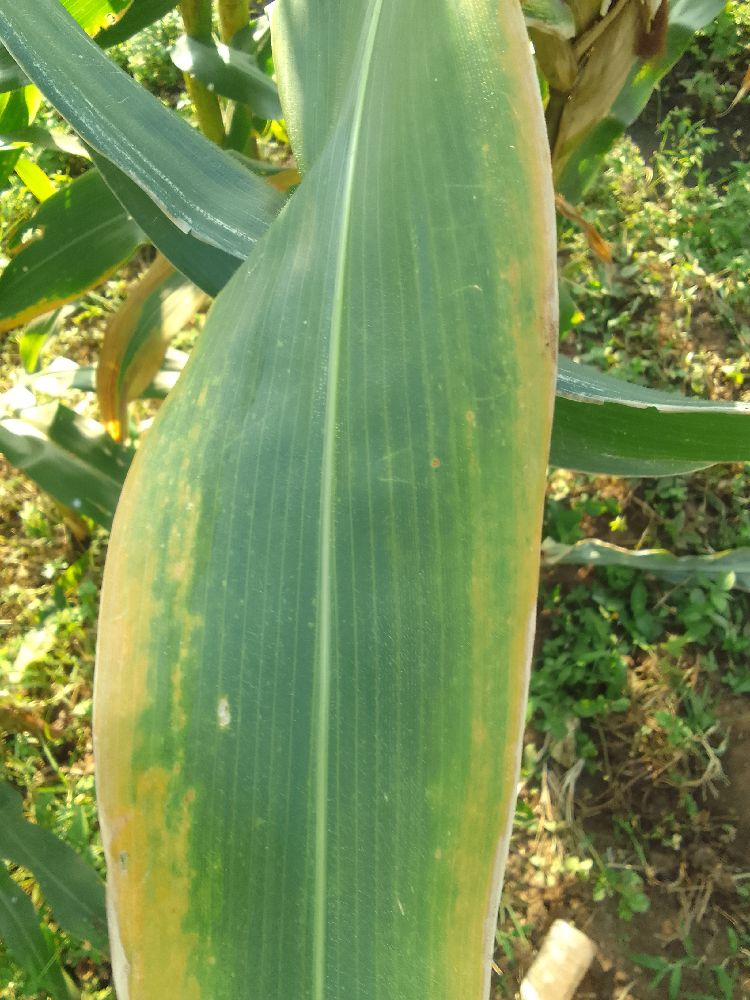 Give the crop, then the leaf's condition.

maize, maize lethal necrosis
